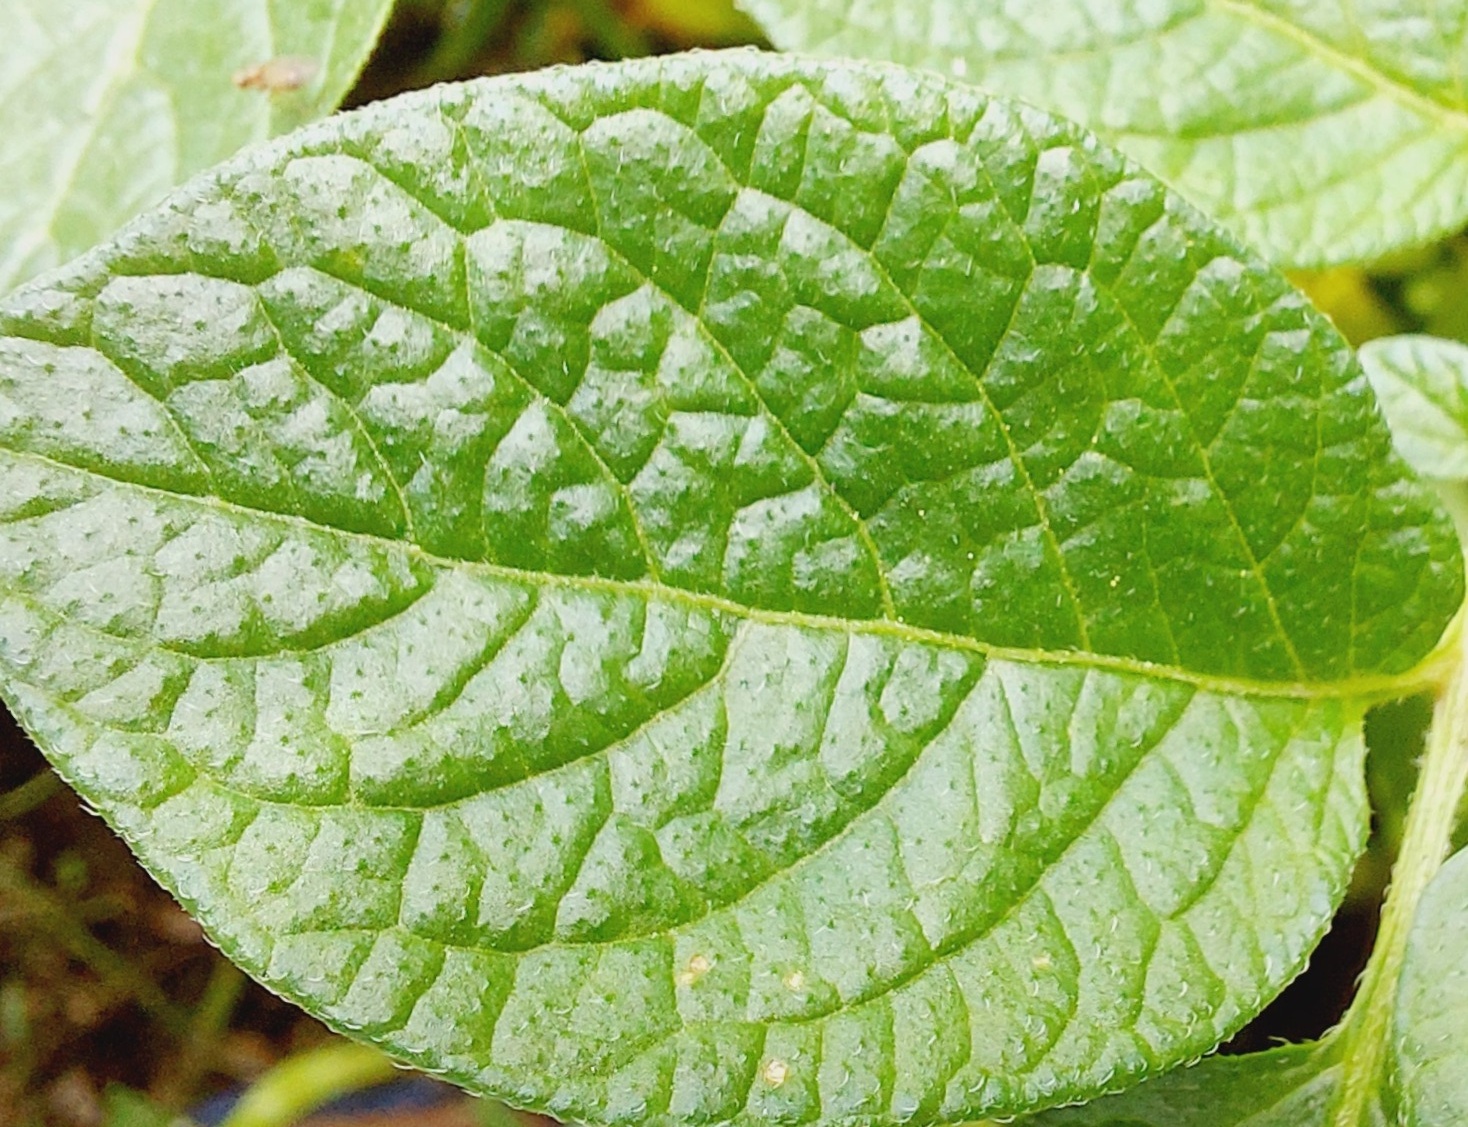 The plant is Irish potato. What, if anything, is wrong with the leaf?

healthy
